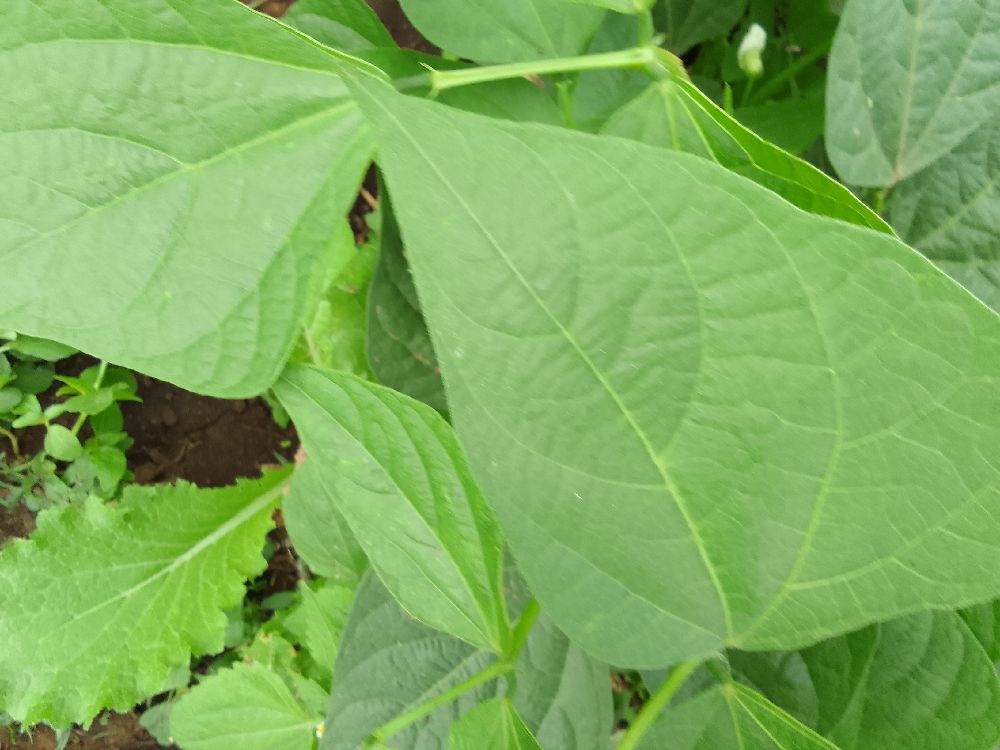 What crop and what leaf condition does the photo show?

common bean, healthy
